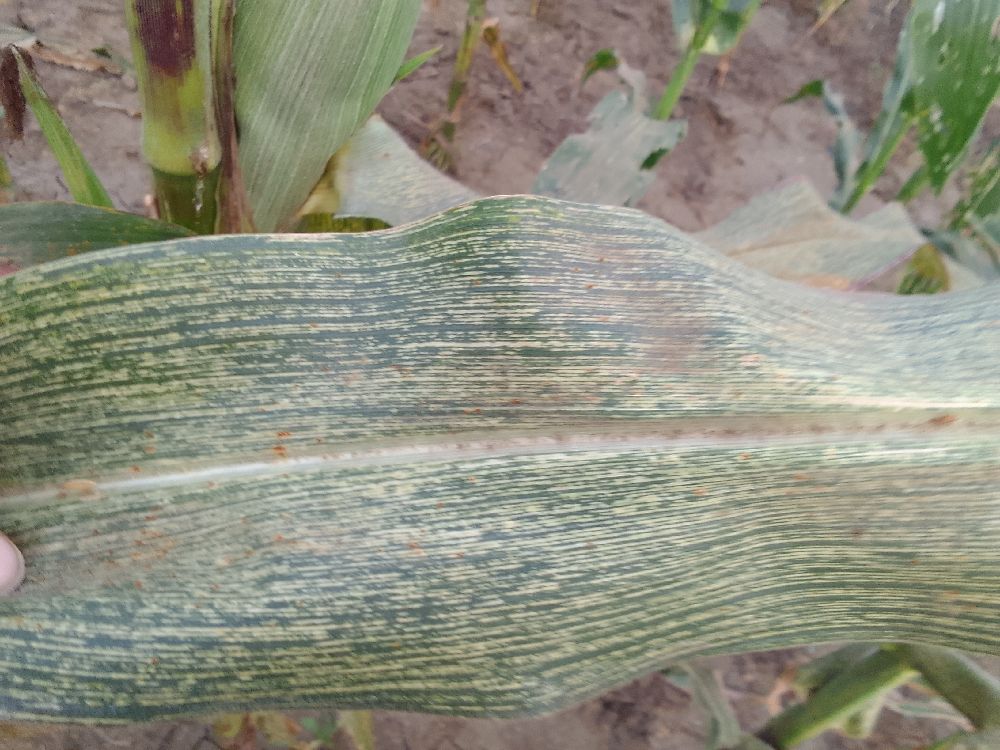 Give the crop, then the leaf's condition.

maize, maize streak virus
